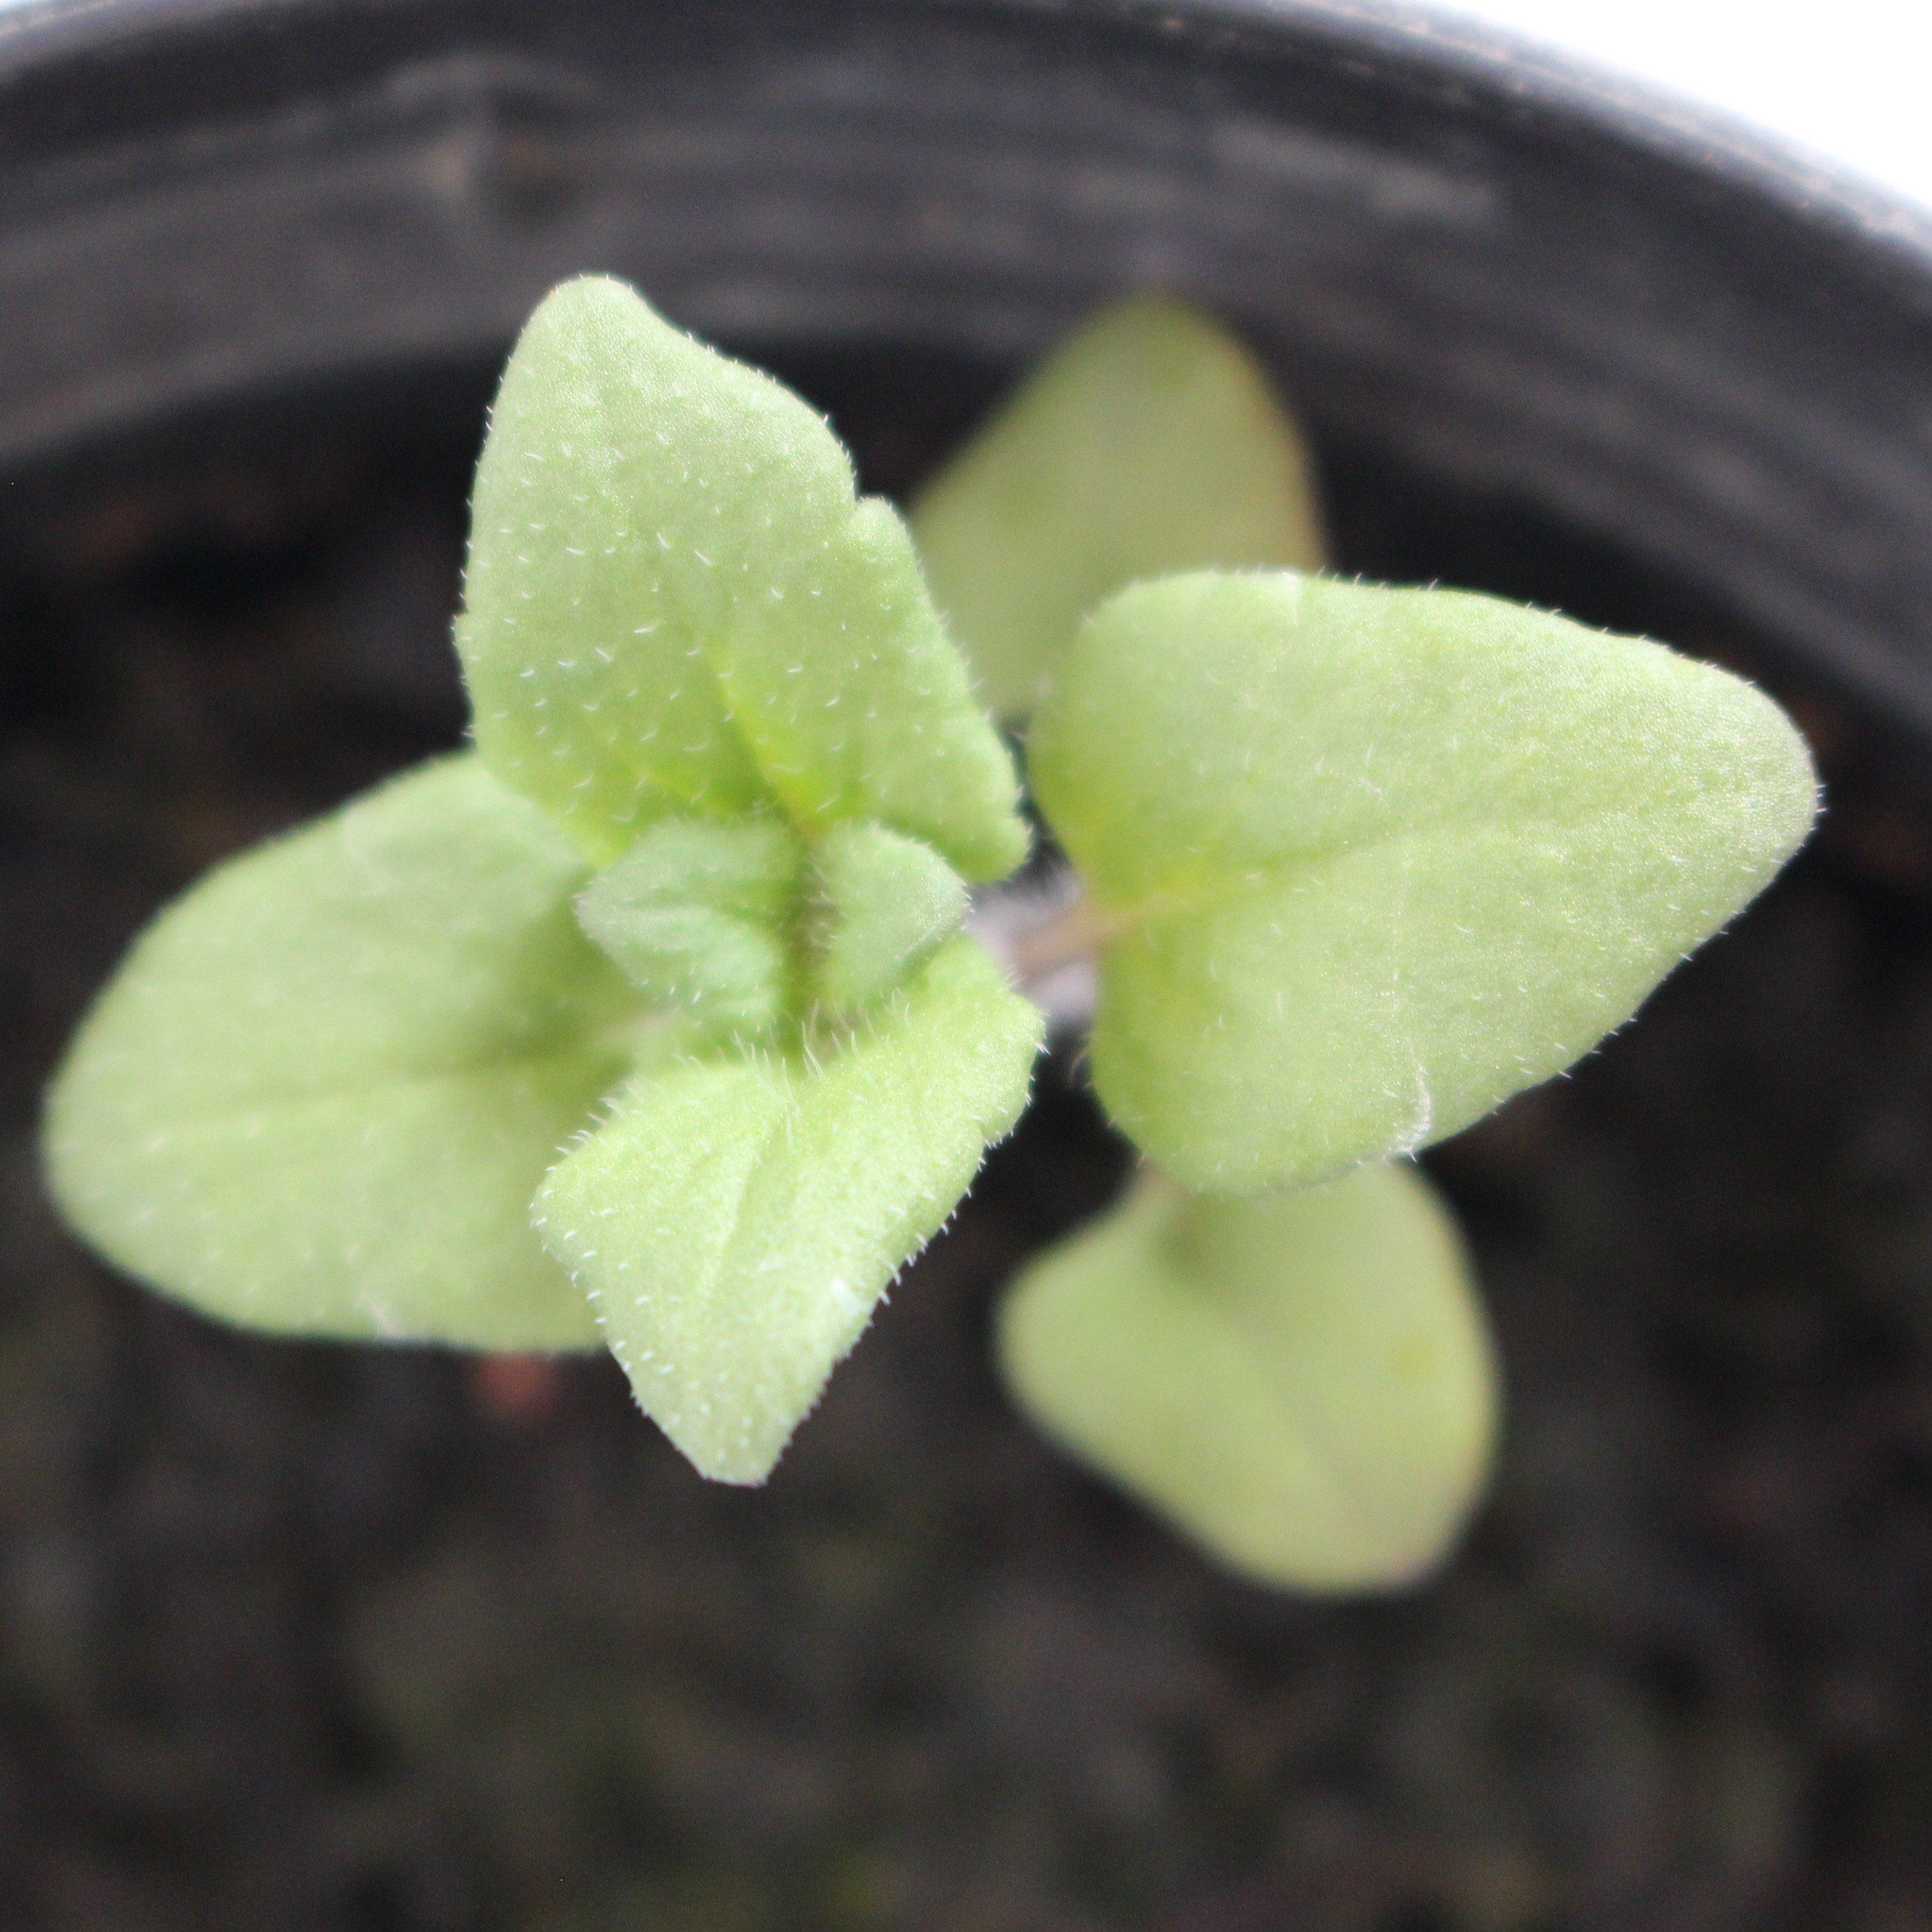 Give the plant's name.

Veronica persica
